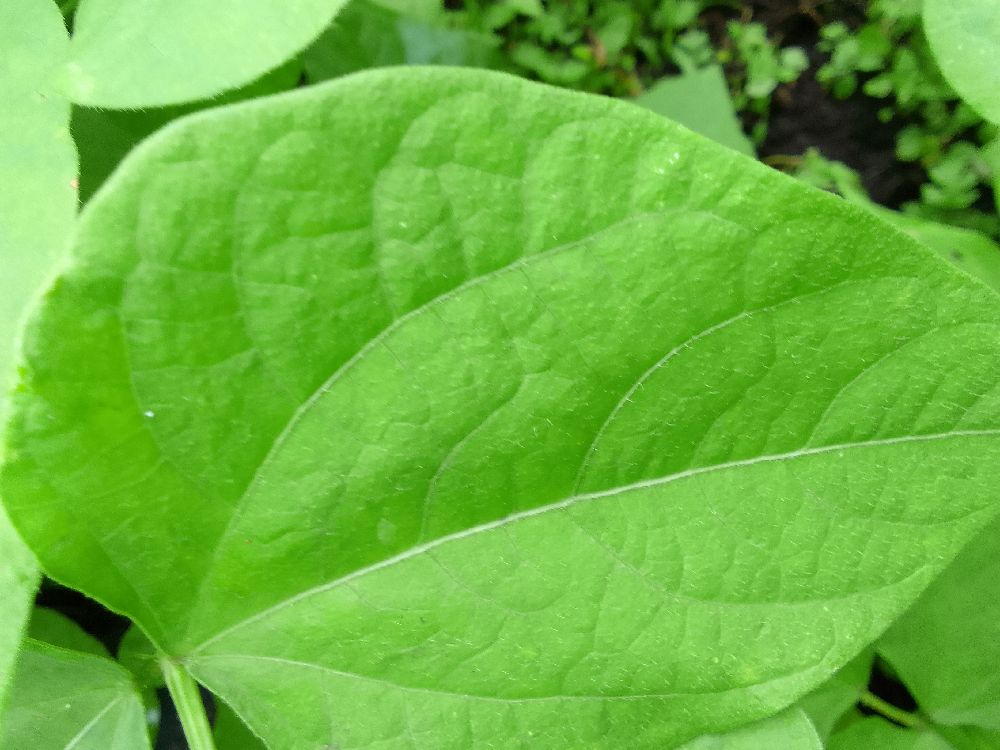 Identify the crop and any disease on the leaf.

common bean, healthy
